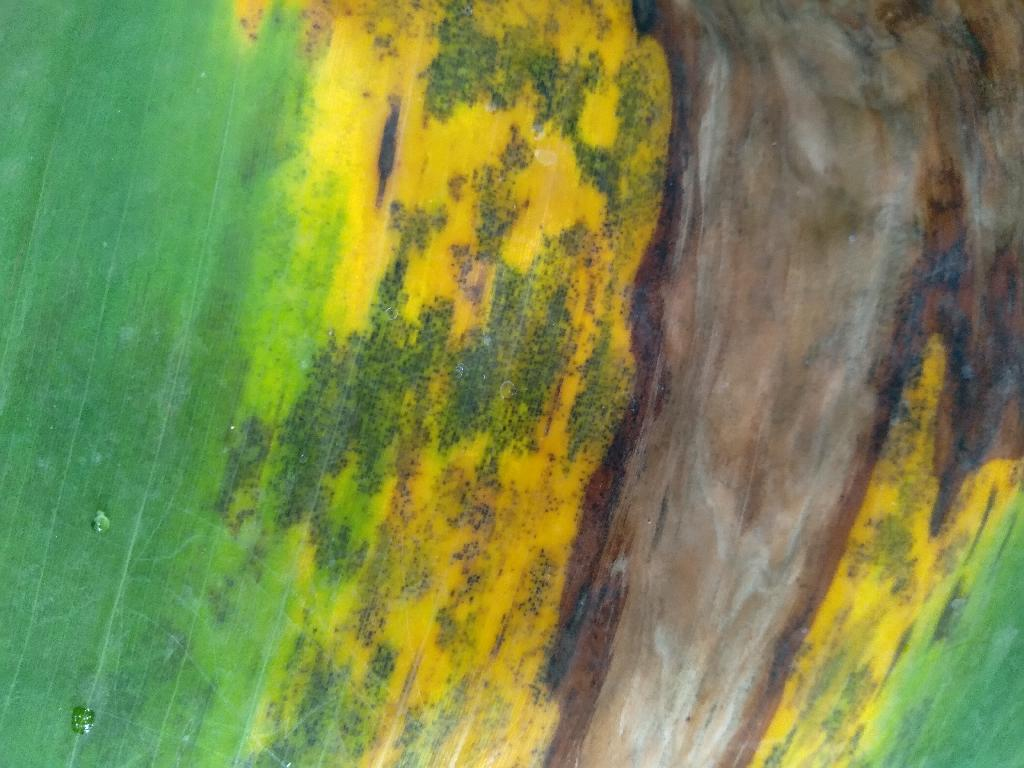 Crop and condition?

banana, black sigatoka
